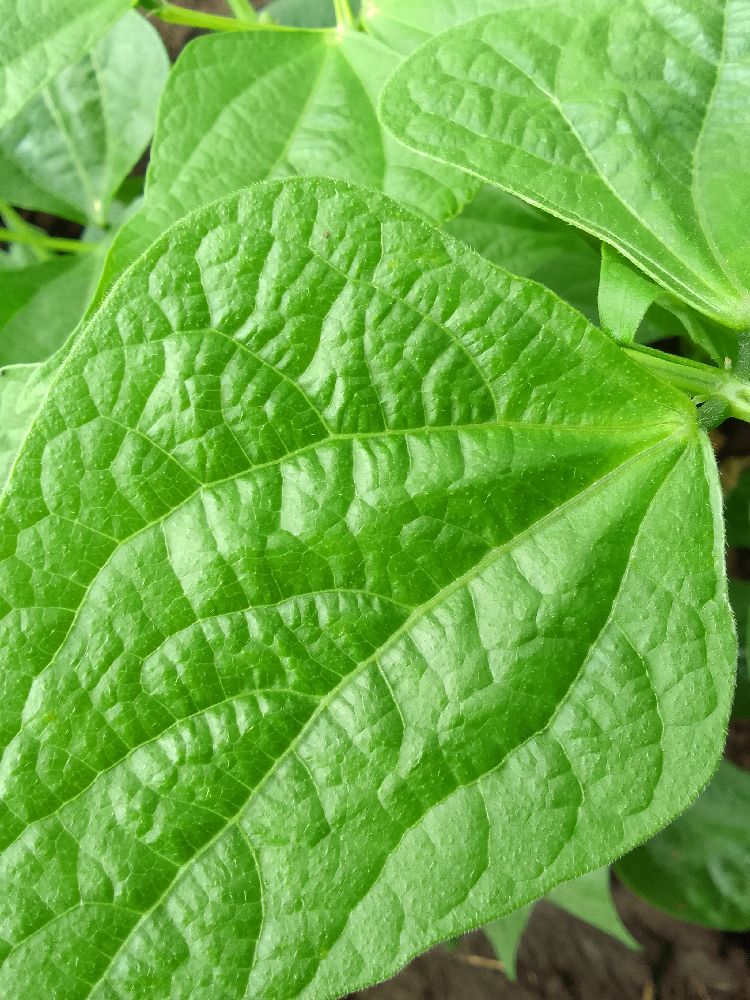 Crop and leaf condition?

common bean, healthy
